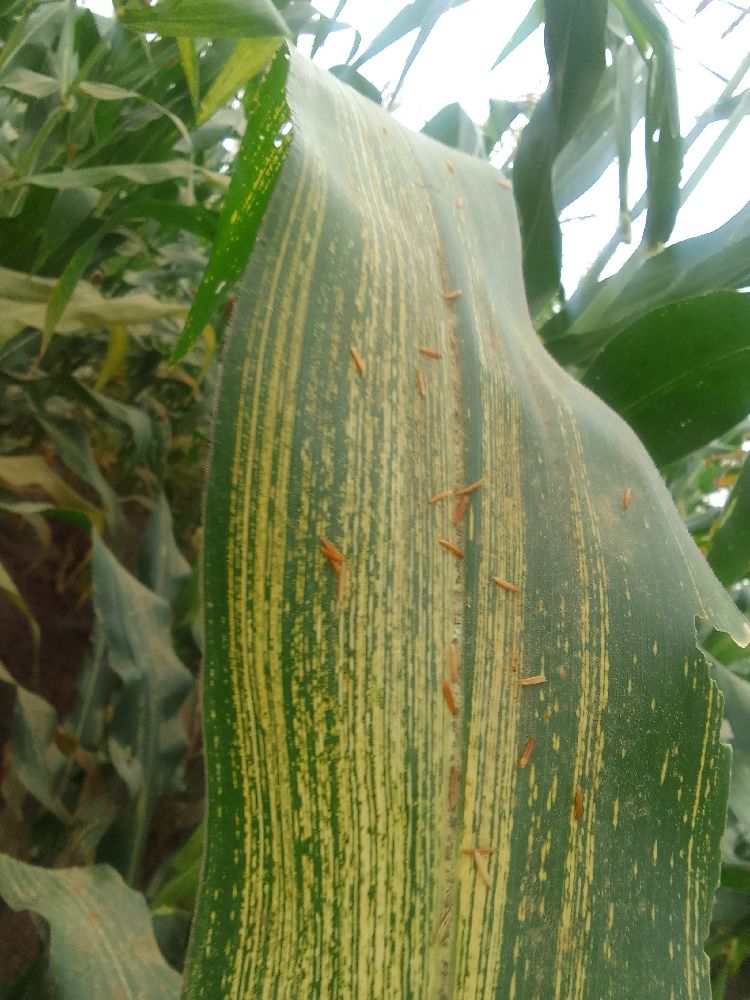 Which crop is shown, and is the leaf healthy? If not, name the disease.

maize, maize streak virus
